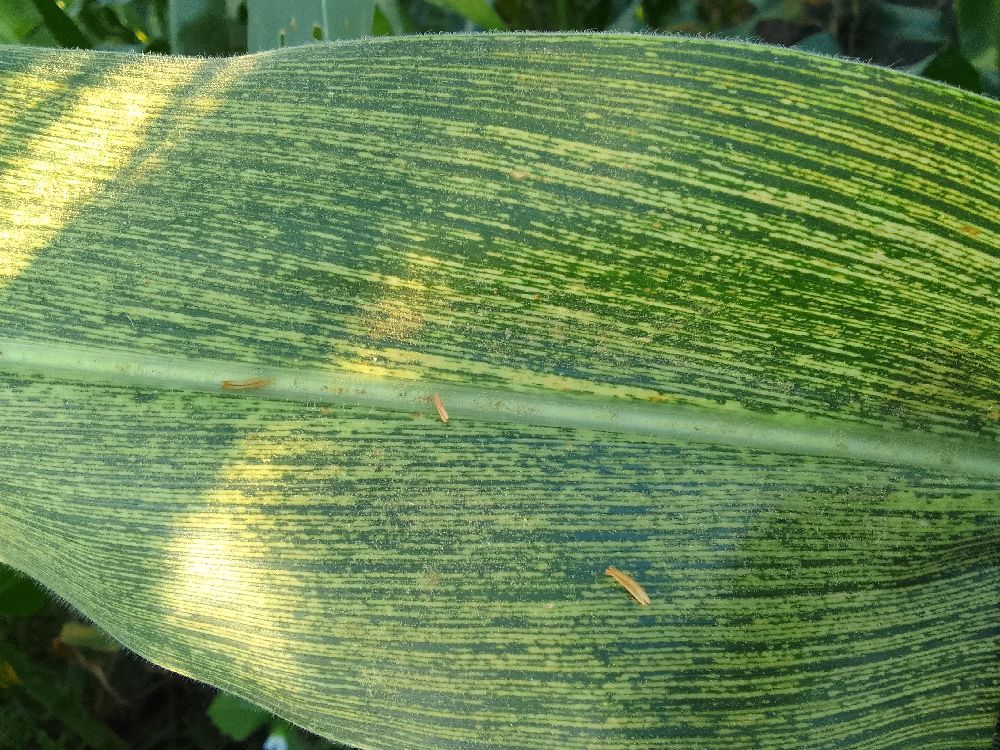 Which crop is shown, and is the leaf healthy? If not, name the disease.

maize, maize streak virus
